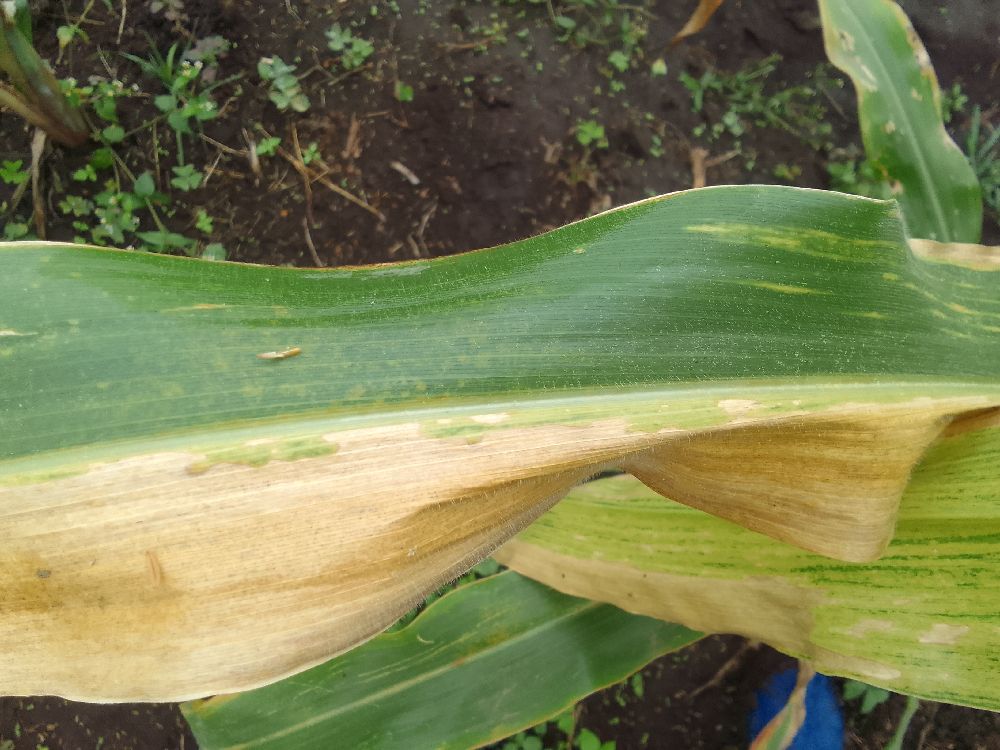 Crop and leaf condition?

maize, maize lethal necrosis
